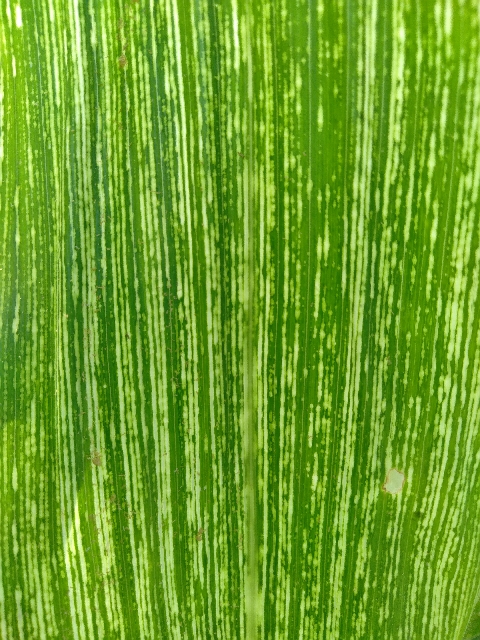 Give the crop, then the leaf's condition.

maize, maize streak virus
